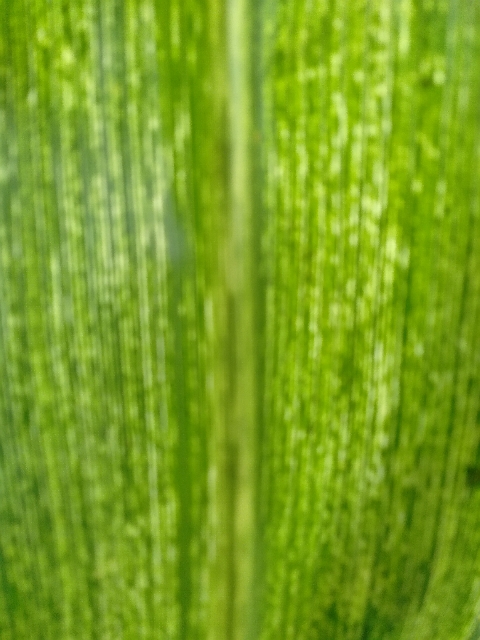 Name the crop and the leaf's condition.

maize, maize streak virus
